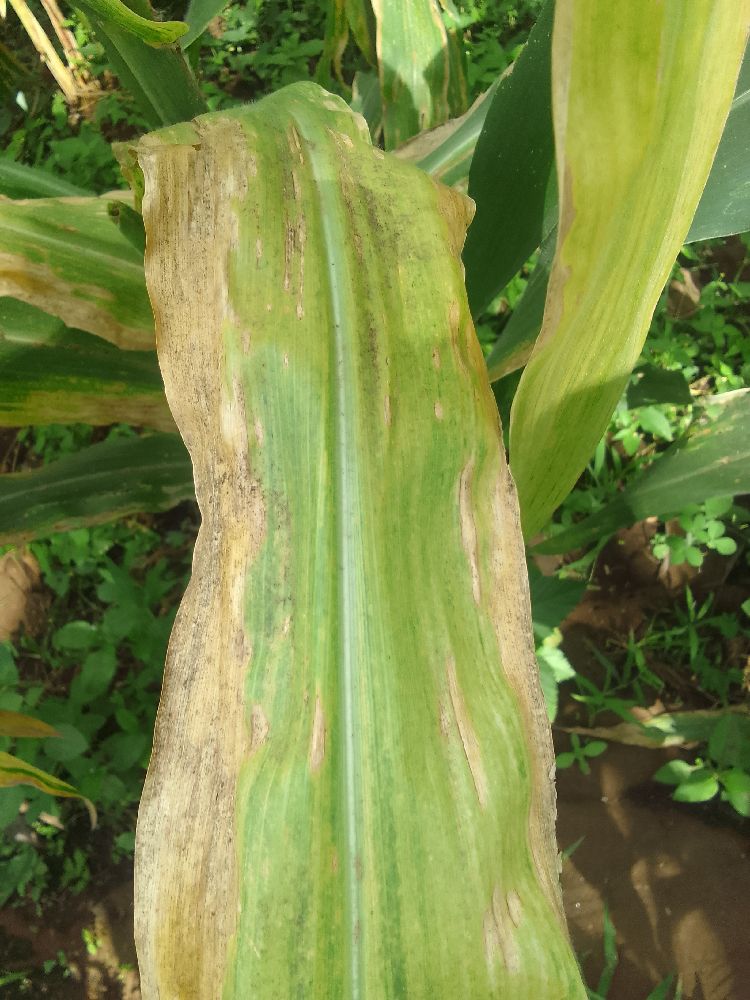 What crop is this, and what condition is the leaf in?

maize, maize lethal necrosis
